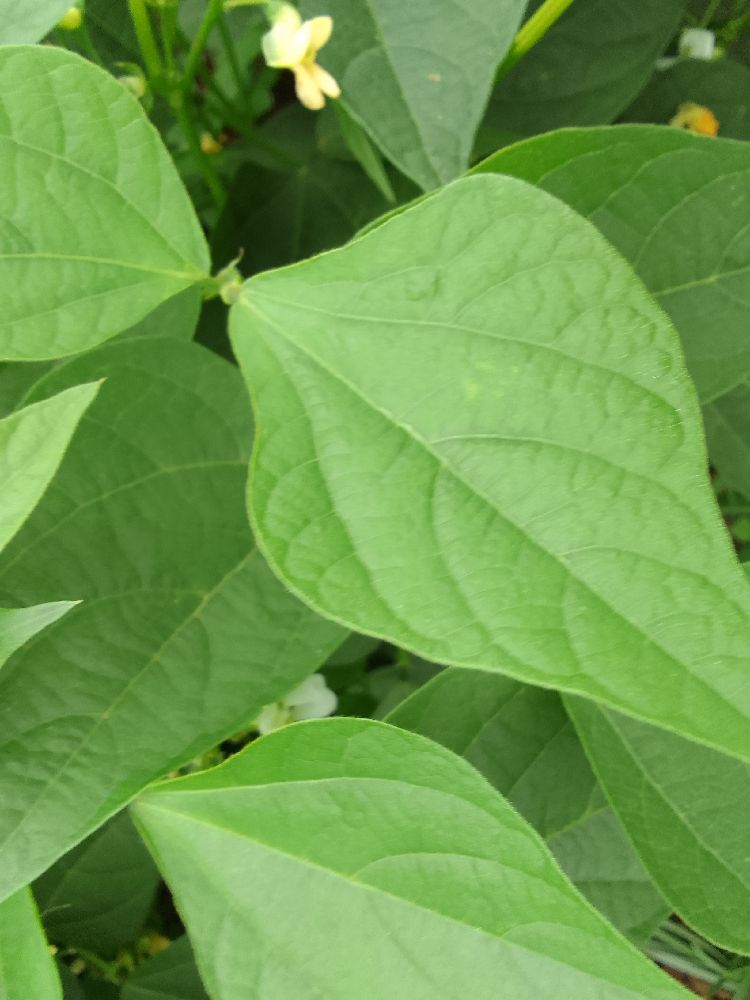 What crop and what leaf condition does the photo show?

common bean, healthy
